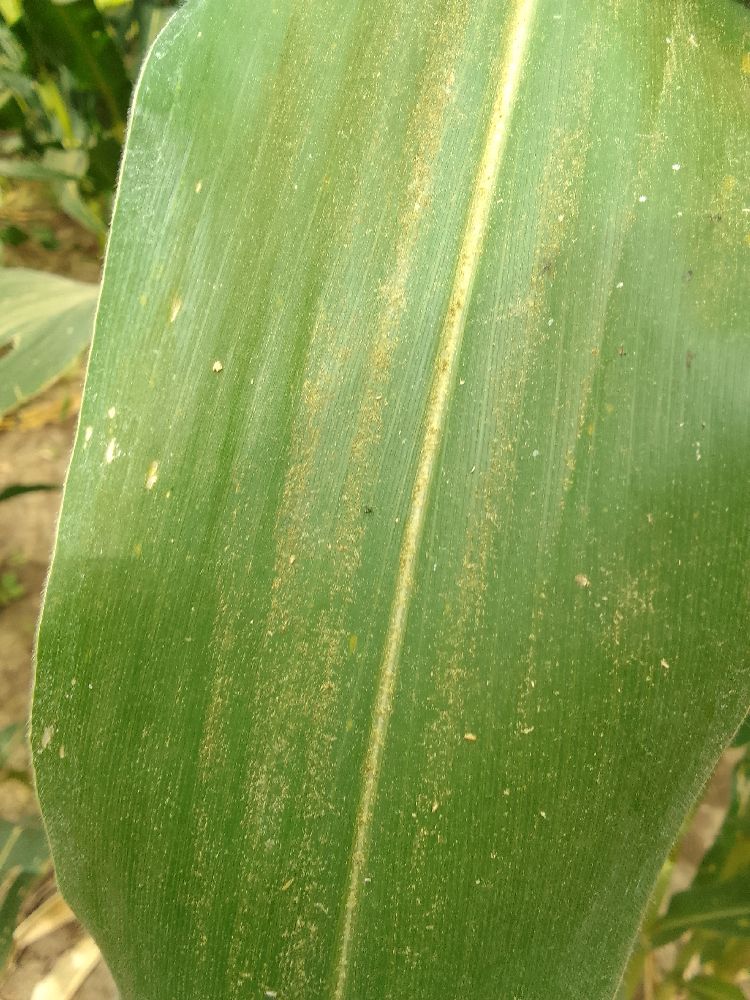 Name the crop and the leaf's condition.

maize, healthy
